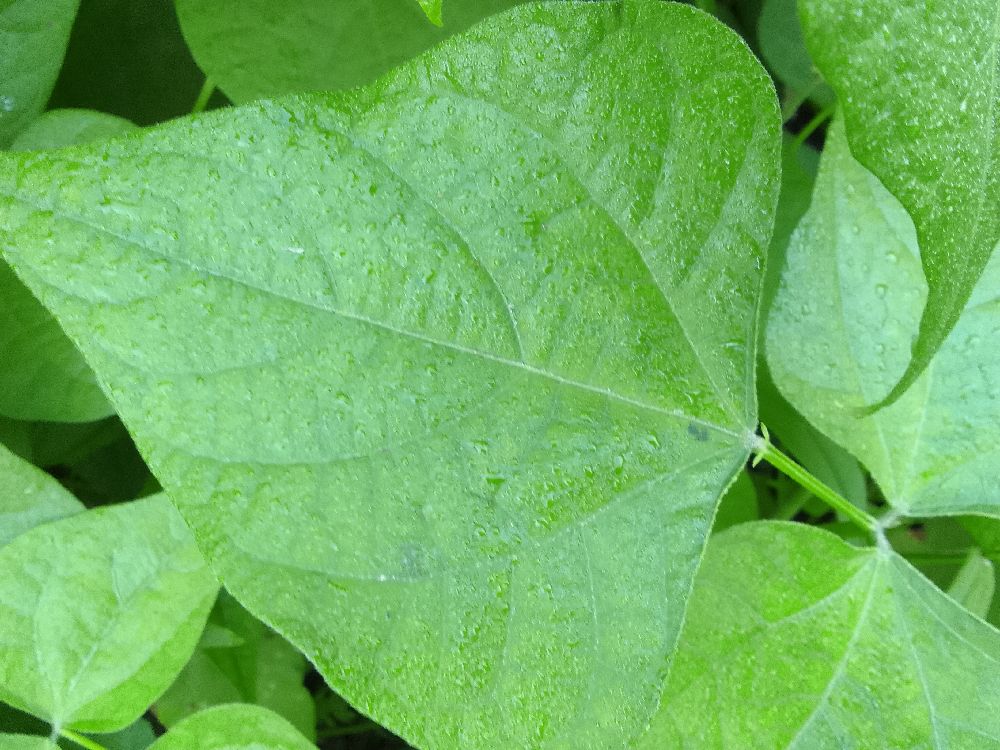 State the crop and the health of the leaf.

common bean, healthy
